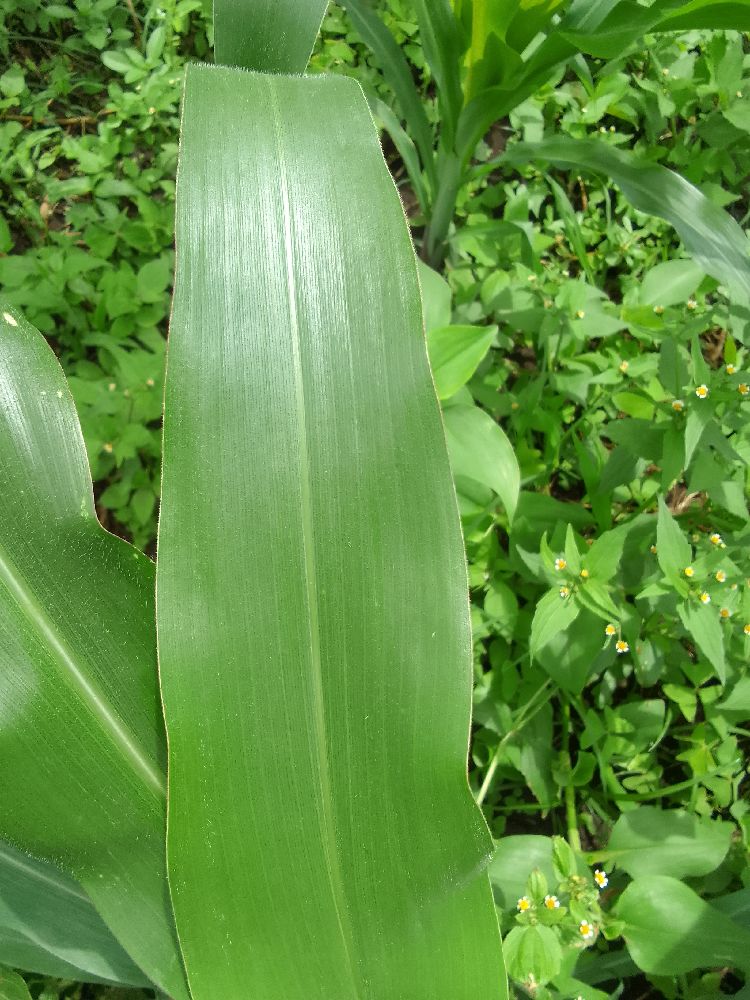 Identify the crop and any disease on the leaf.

maize, healthy
